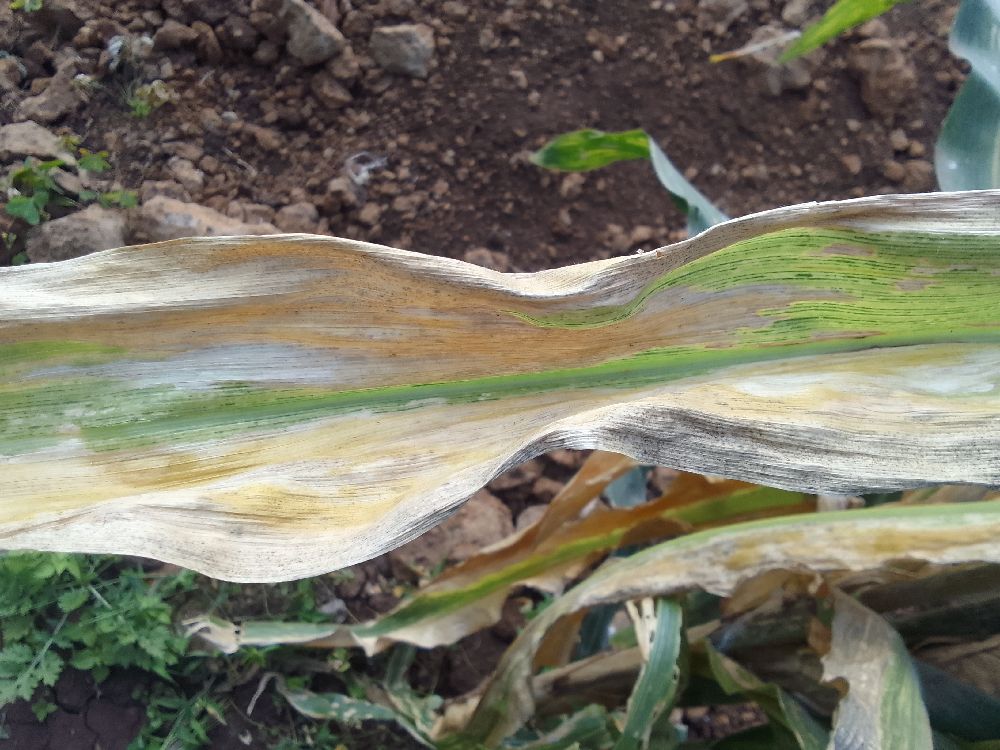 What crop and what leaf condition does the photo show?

maize, maize lethal necrosis
